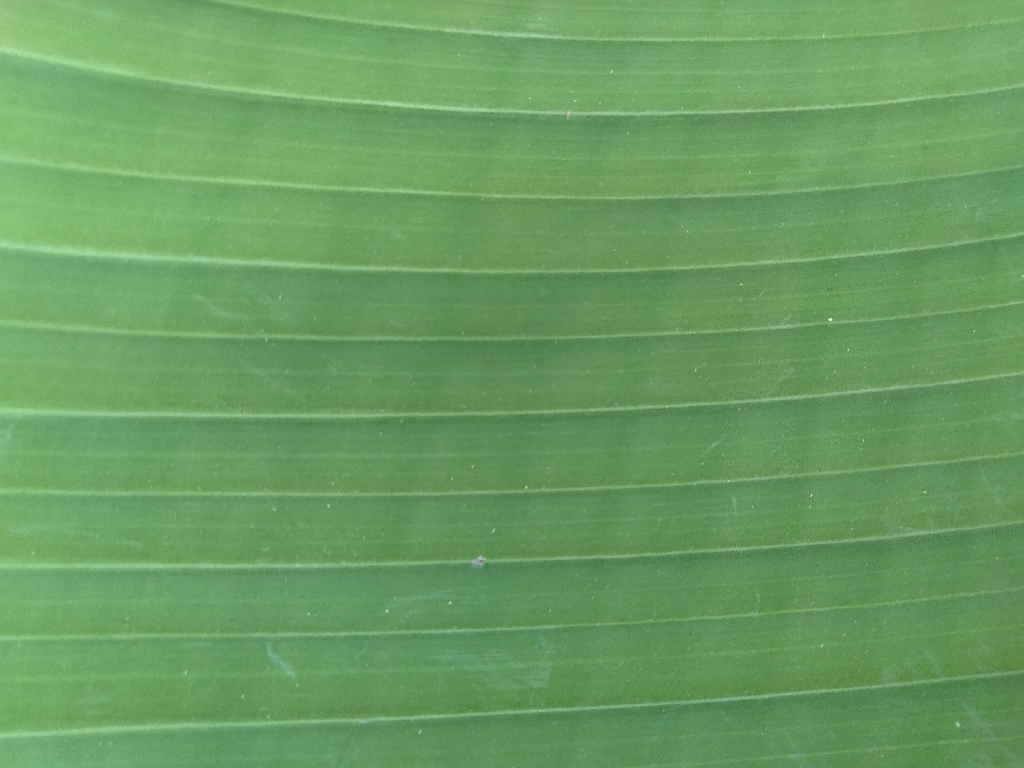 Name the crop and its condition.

banana, healthy
